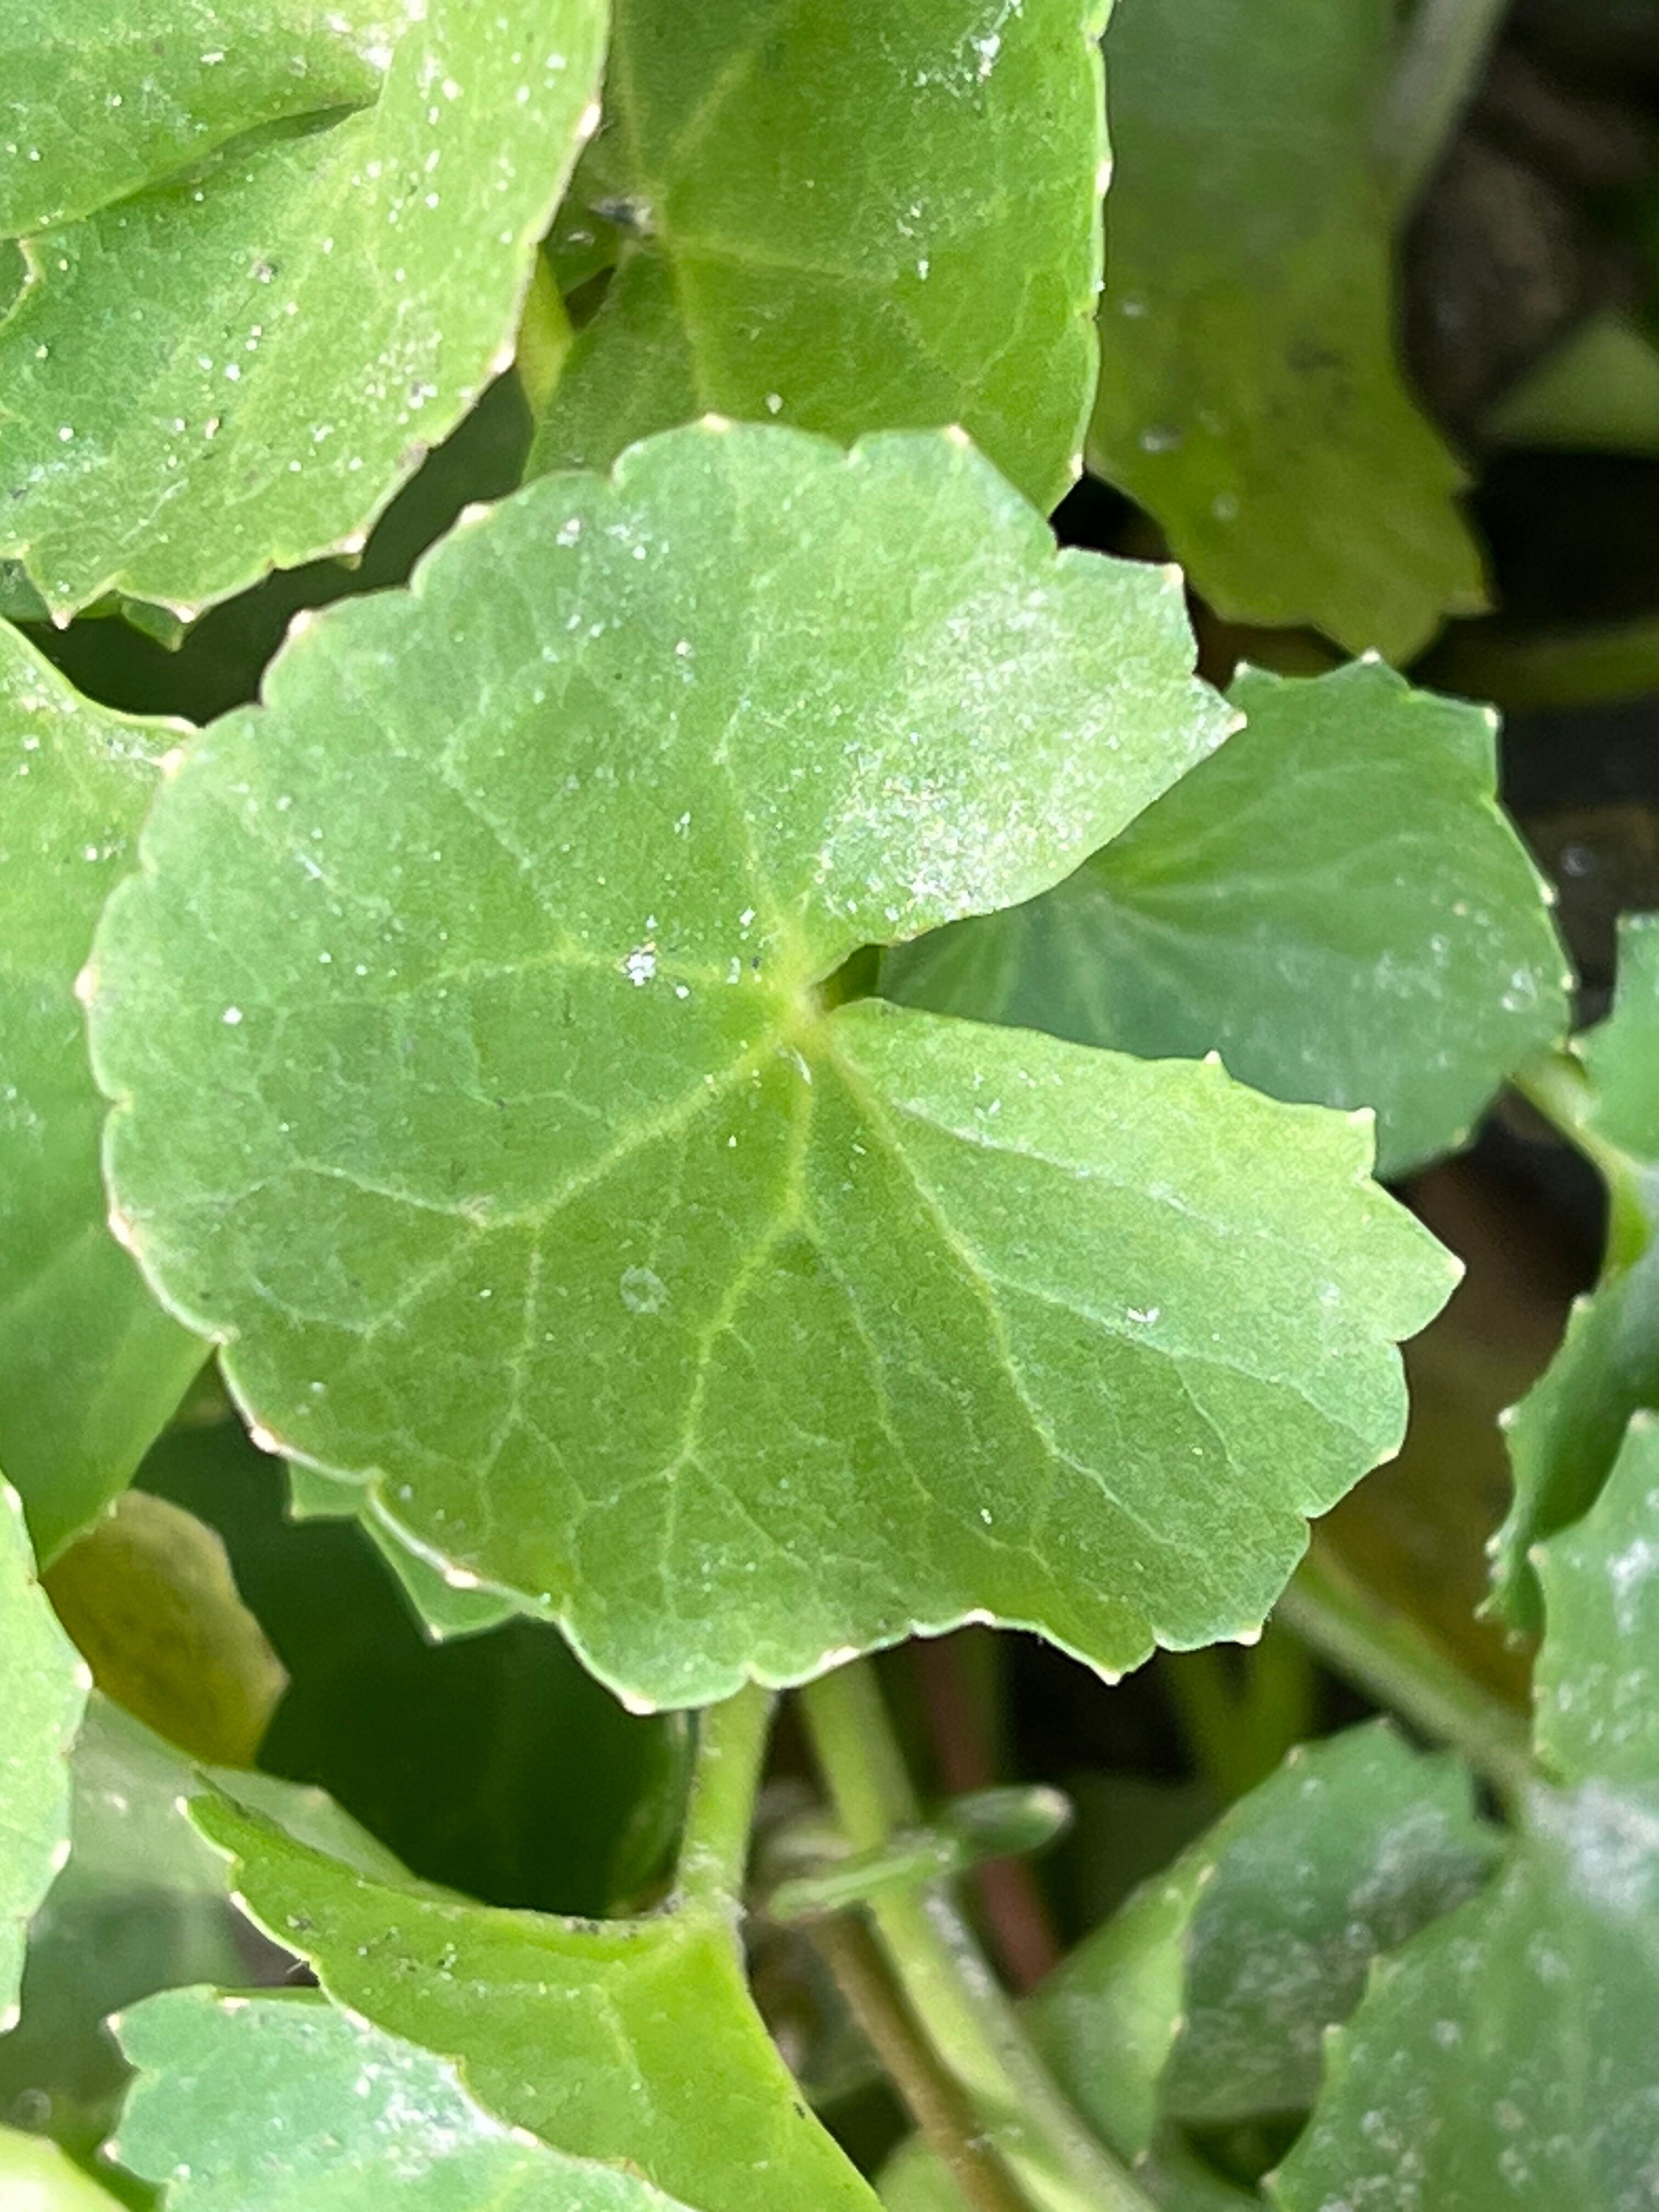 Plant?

thankuni
